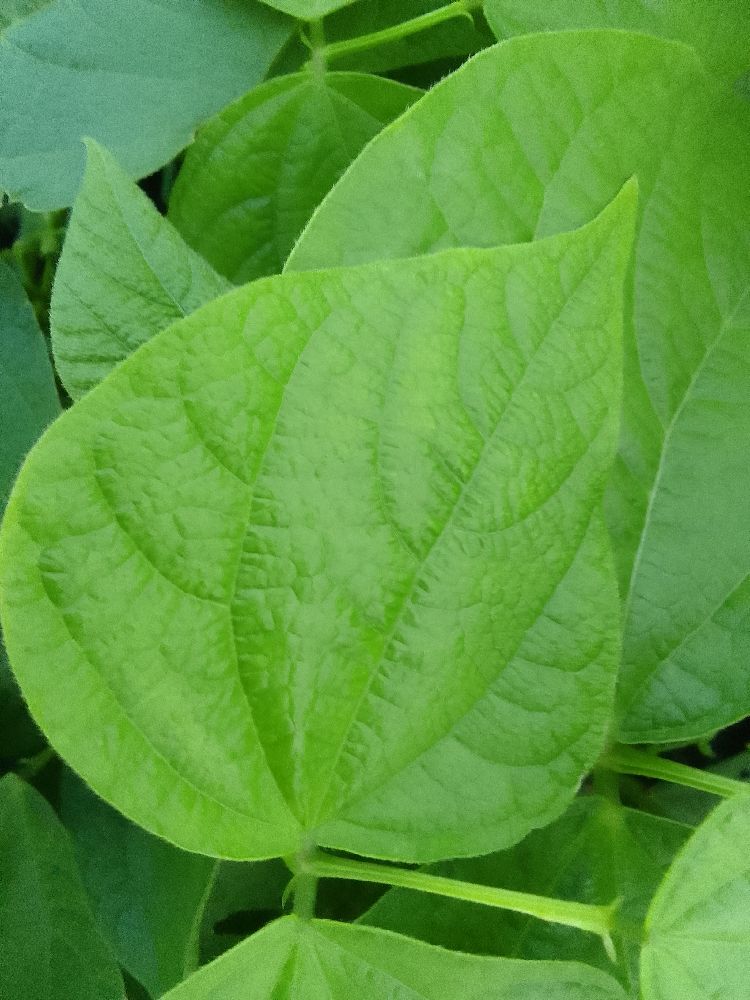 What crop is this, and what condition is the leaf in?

common bean, healthy
